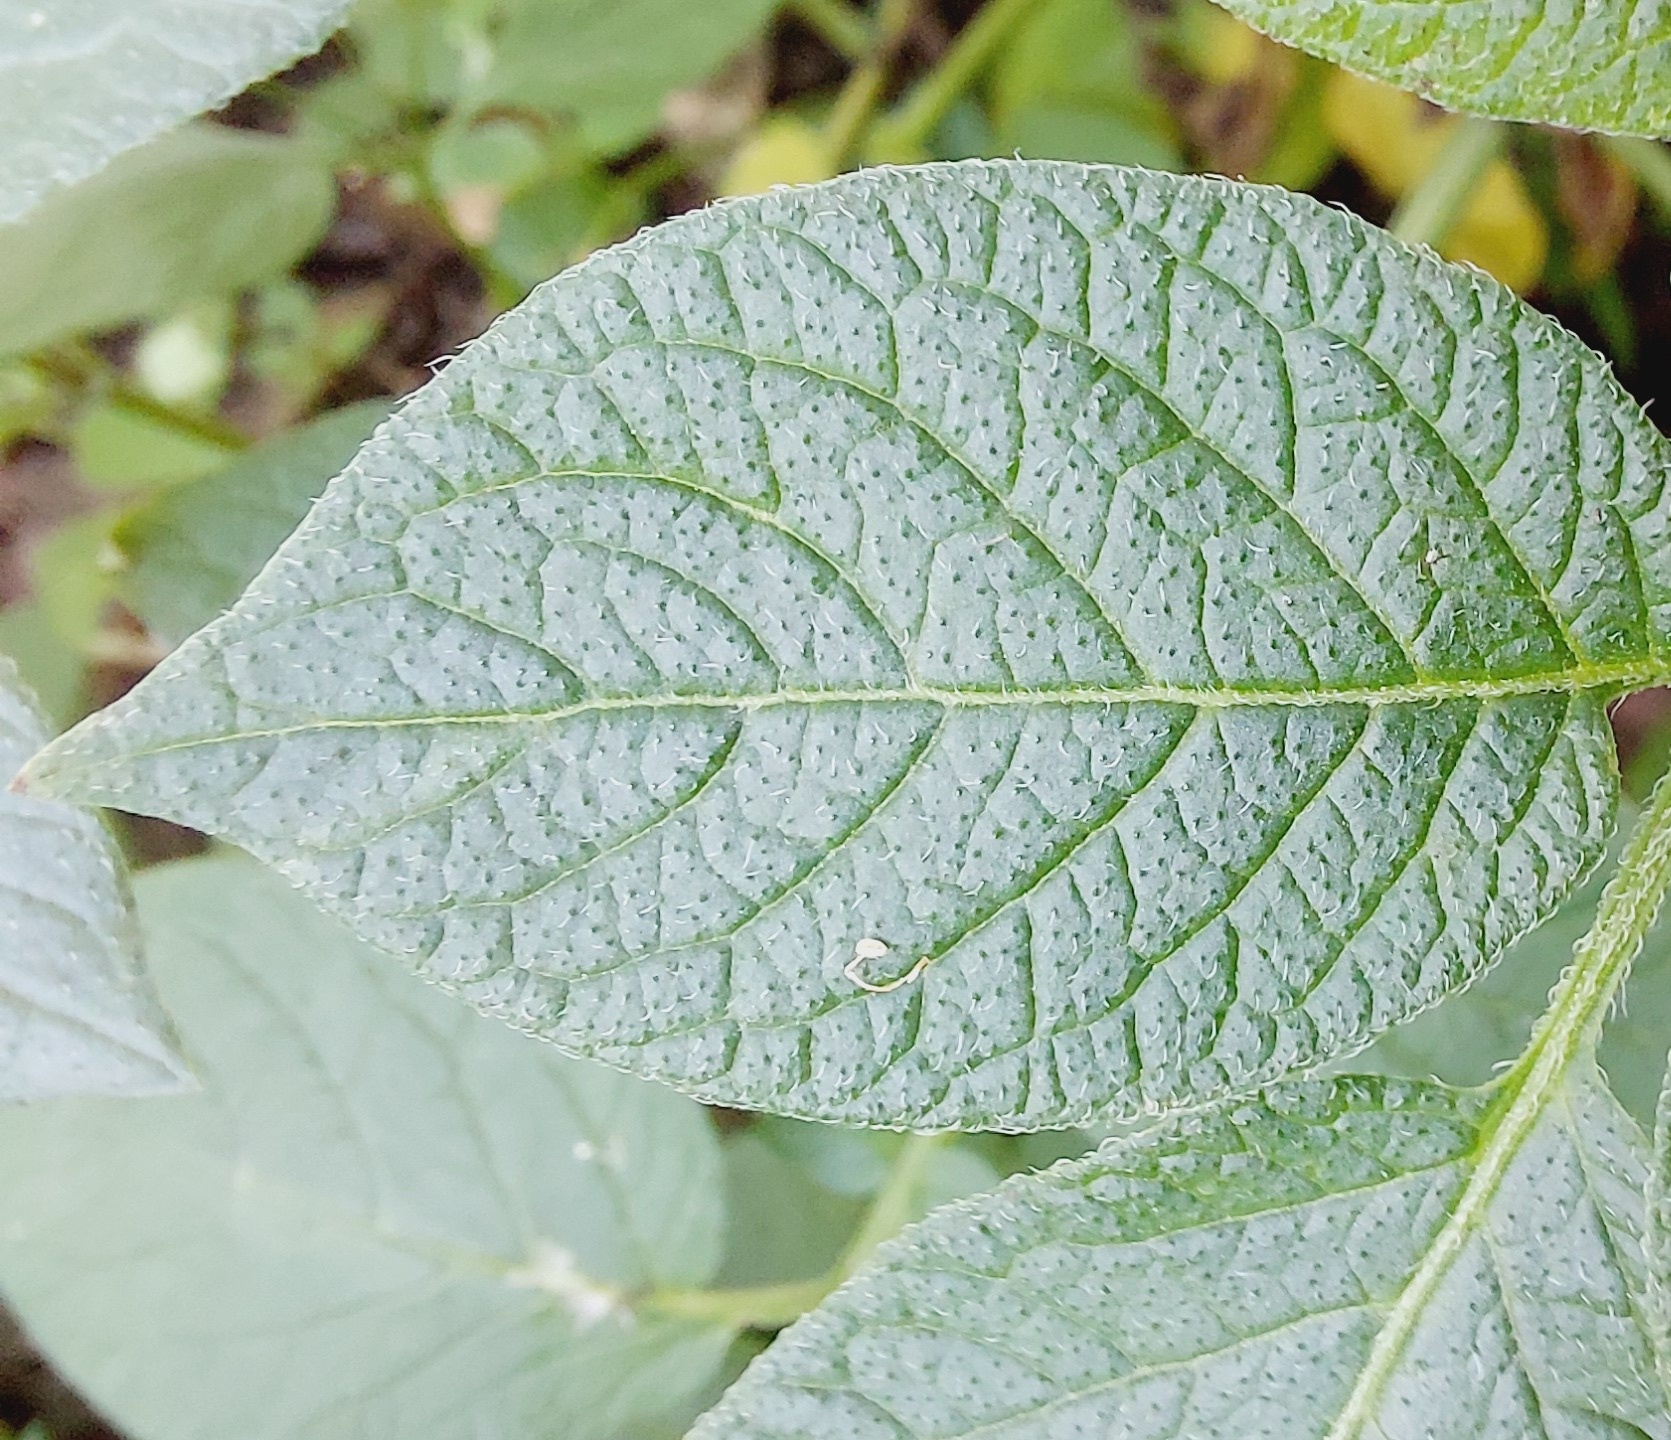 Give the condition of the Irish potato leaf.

healthy
